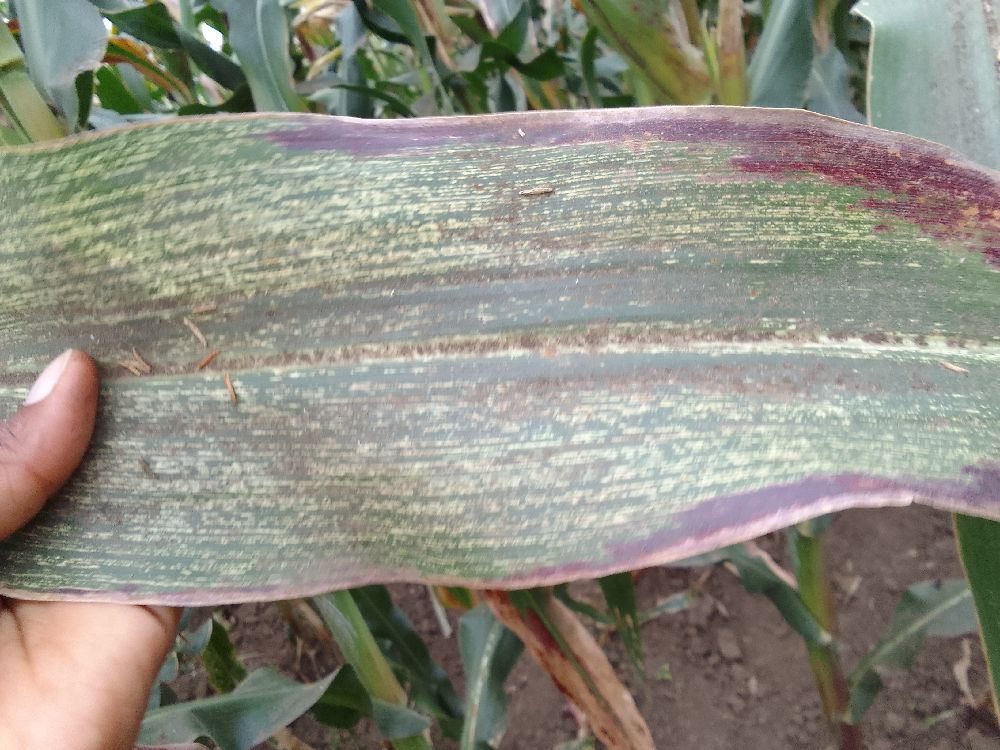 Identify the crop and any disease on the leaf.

maize, maize streak virus
